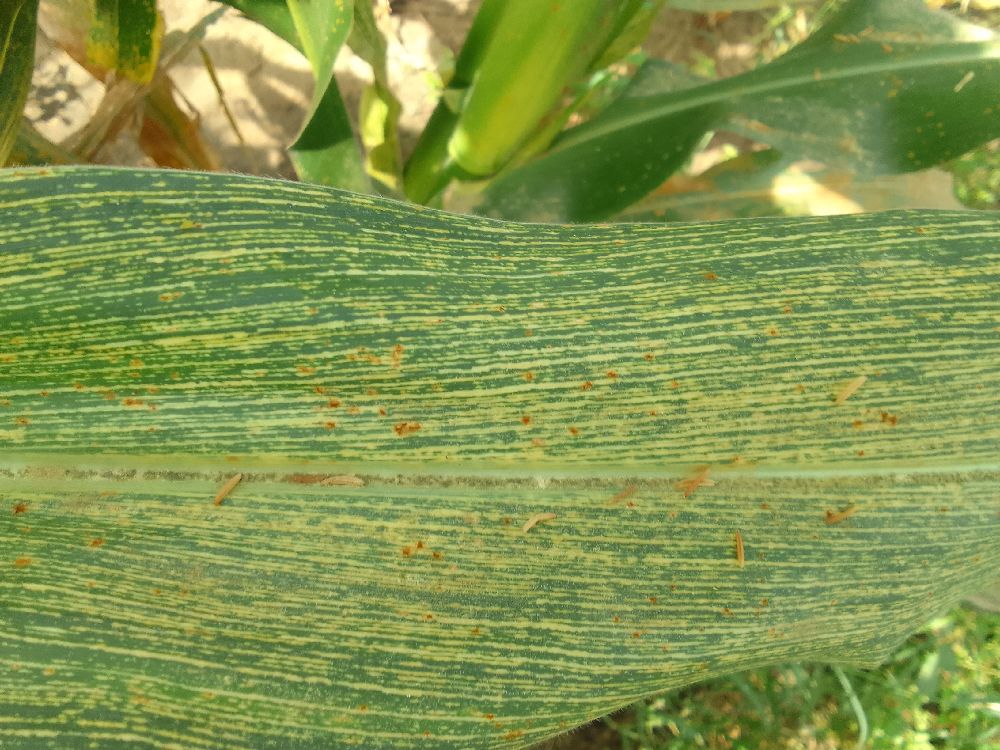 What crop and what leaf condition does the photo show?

maize, maize streak virus
